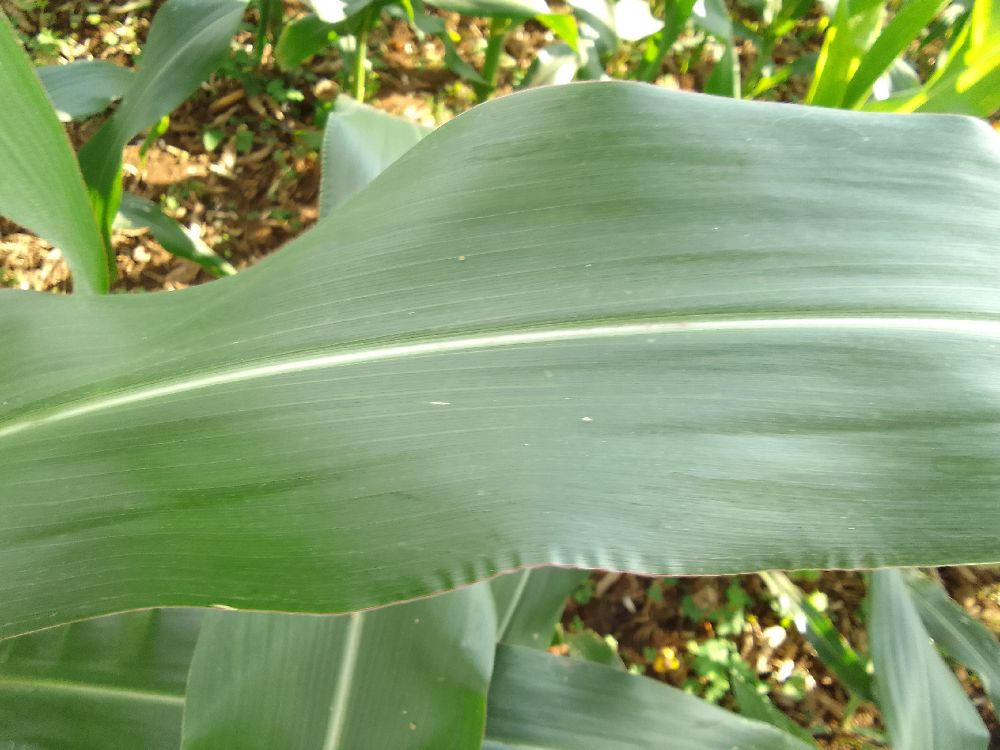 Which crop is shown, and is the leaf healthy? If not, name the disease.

maize, healthy
